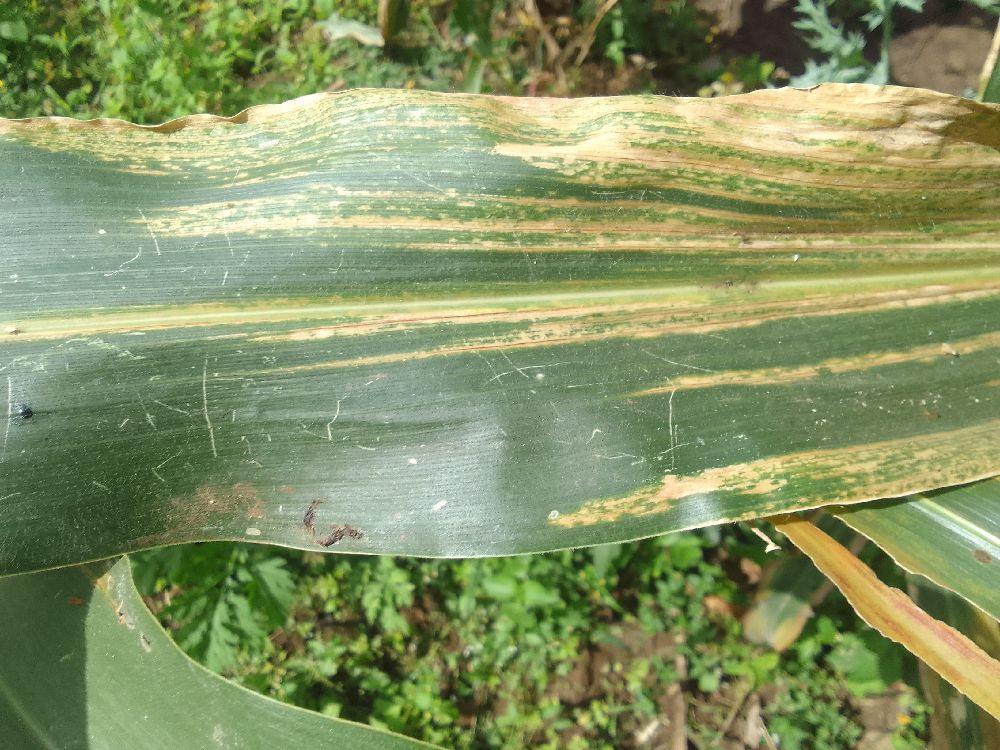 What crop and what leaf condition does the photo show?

maize, maize lethal necrosis
